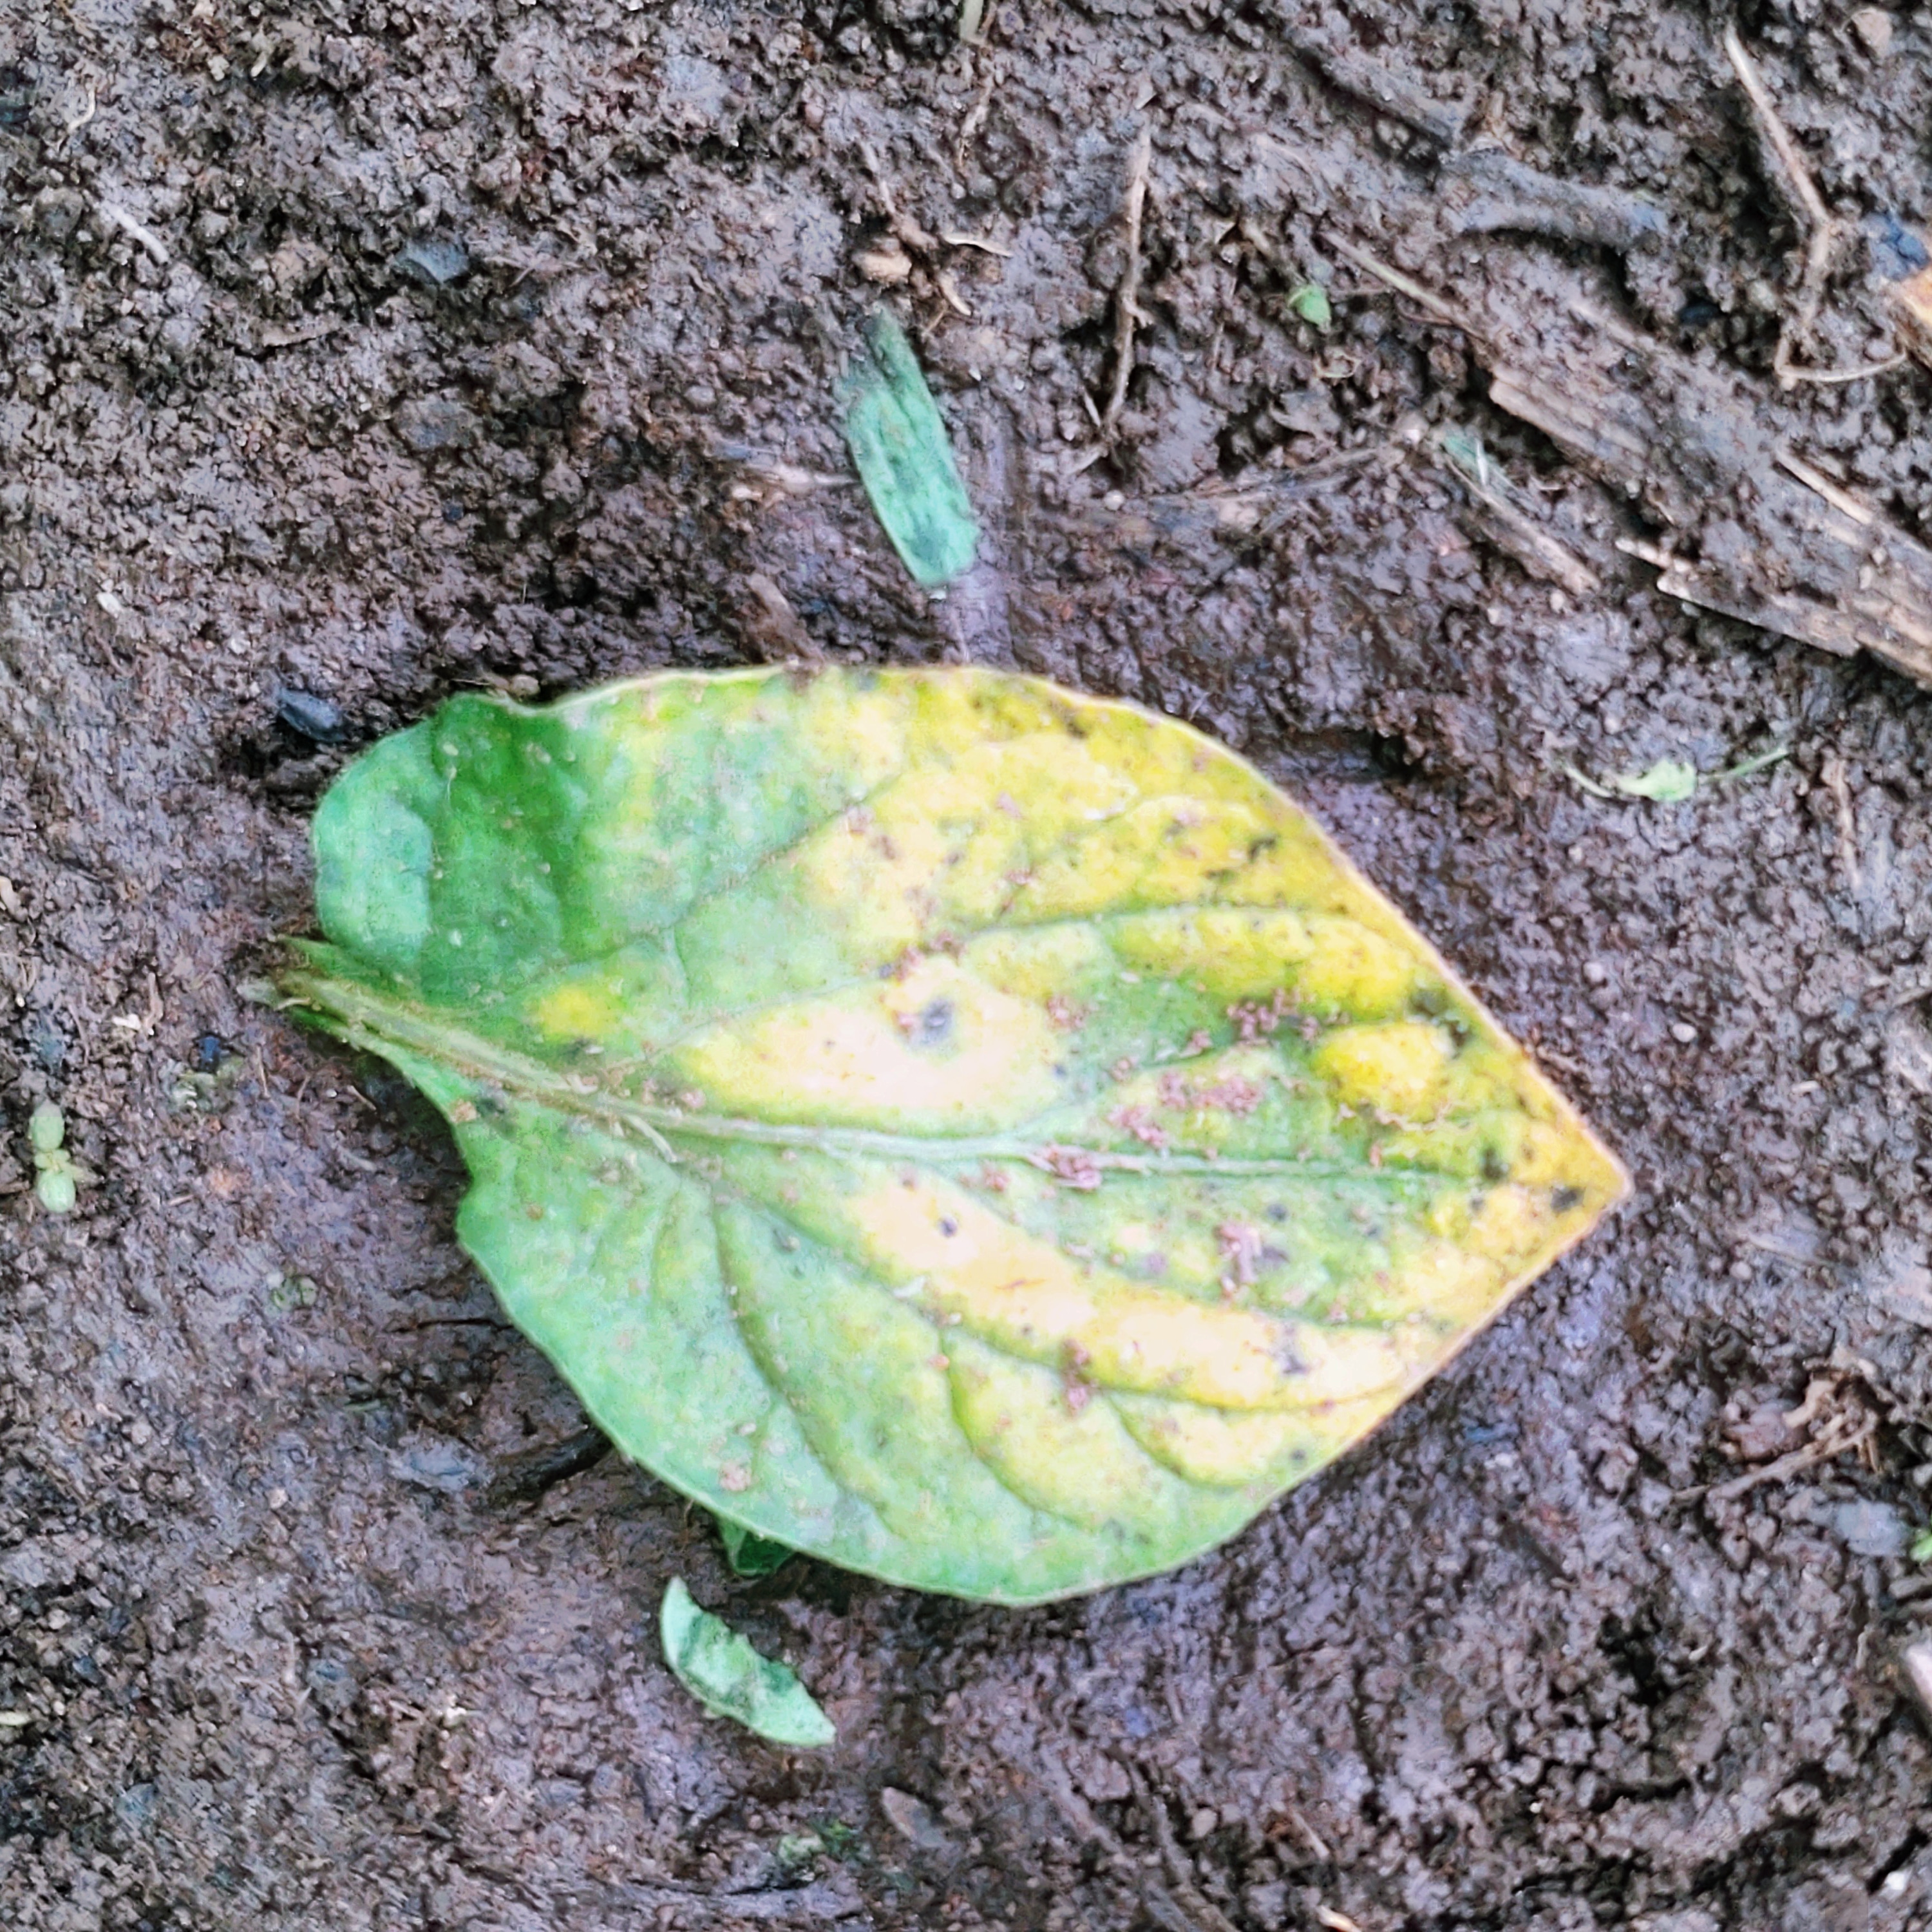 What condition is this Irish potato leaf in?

late blight
